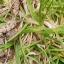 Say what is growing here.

grass
